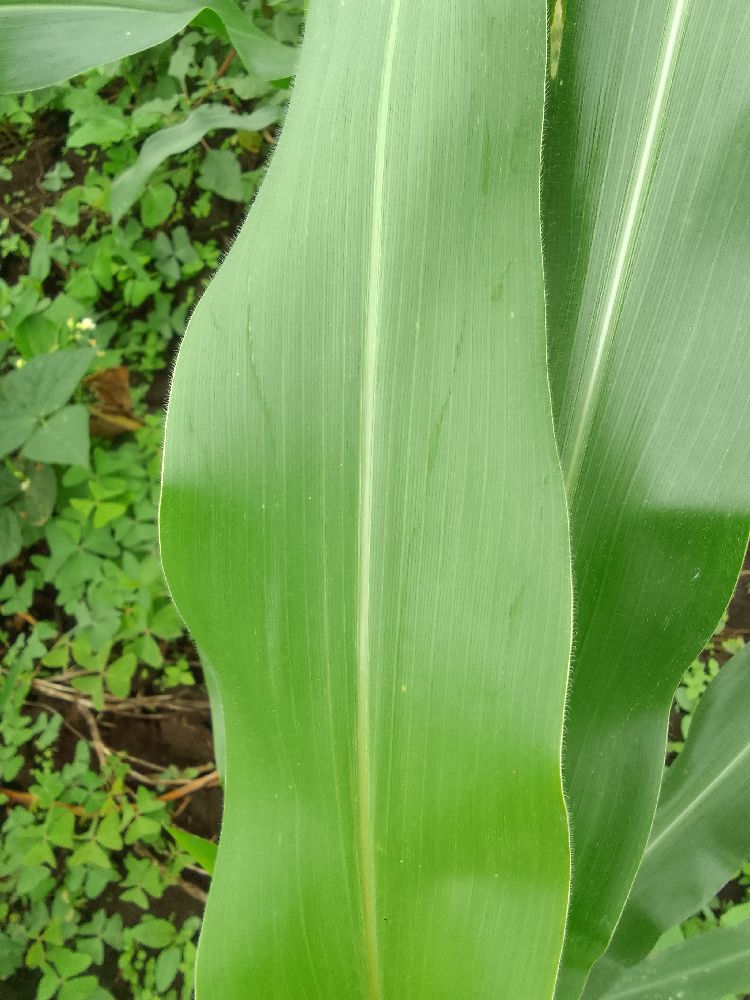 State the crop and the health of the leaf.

maize, healthy
